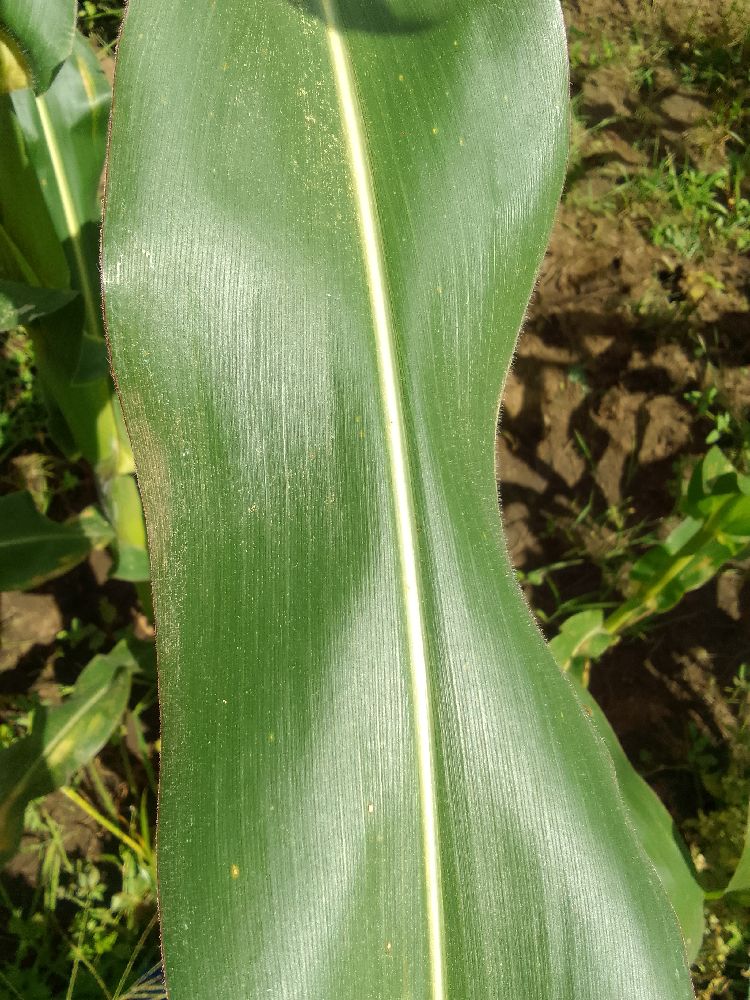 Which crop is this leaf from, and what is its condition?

maize, healthy
